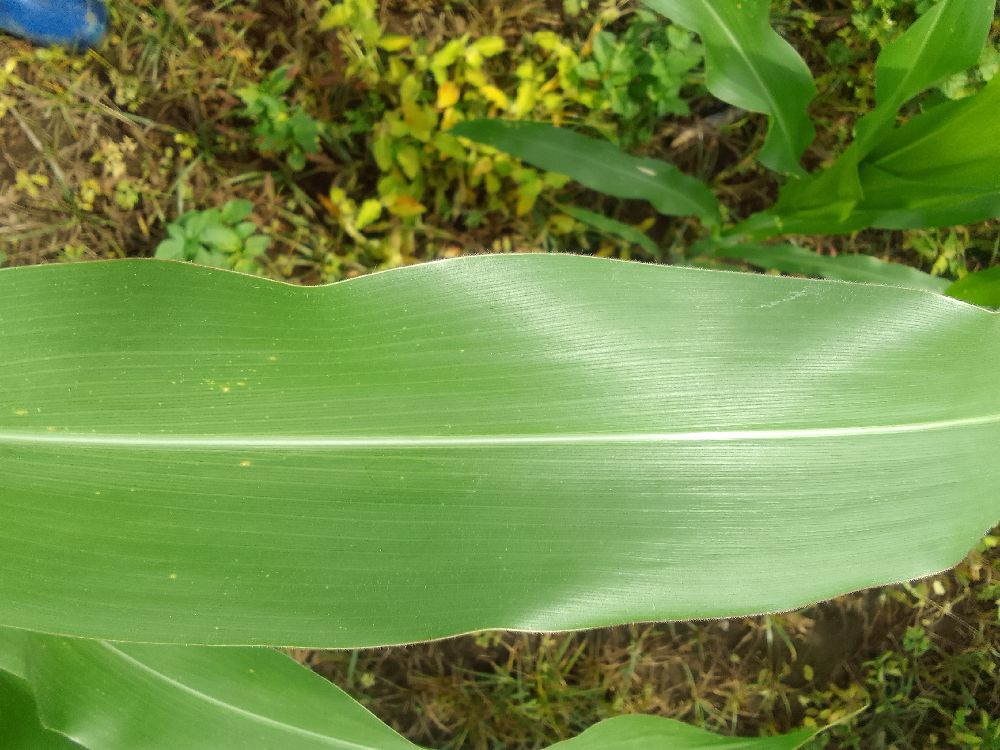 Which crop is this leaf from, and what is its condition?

maize, healthy
